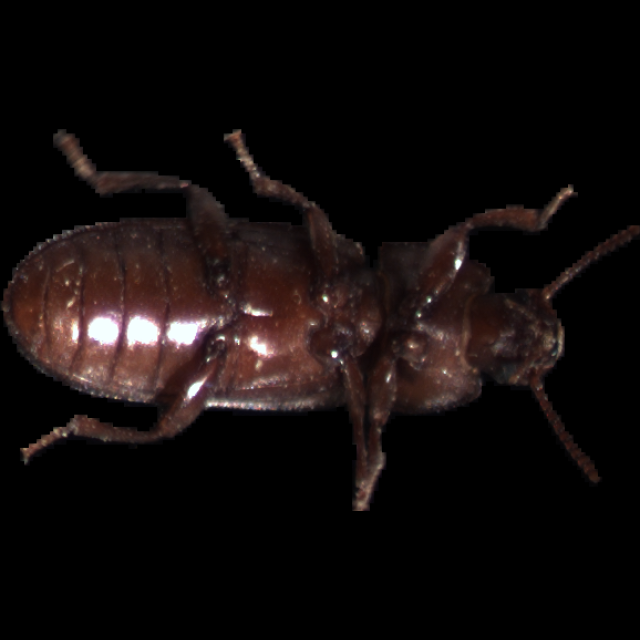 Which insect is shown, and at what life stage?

mealworm beetle
